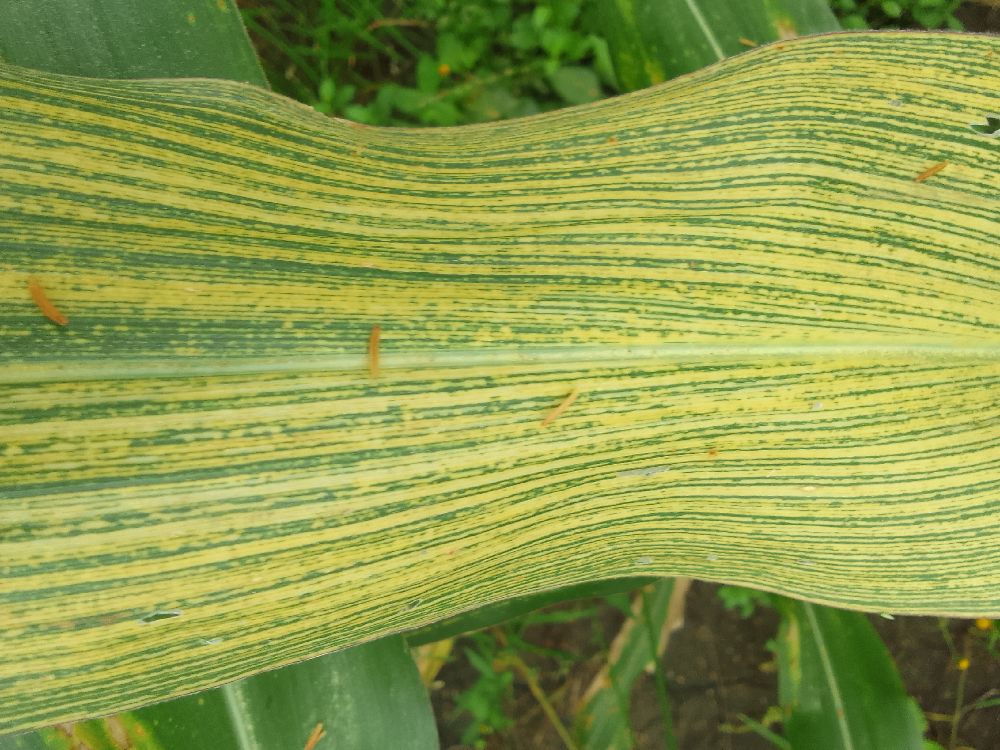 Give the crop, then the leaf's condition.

maize, maize streak virus
